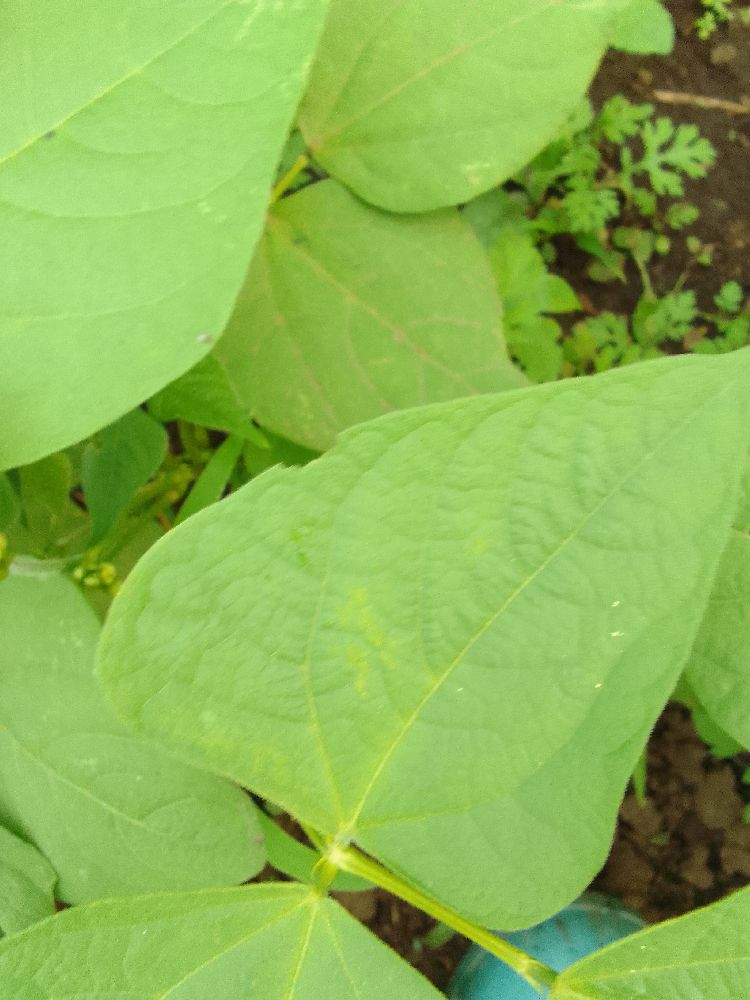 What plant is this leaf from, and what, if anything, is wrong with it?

common bean, healthy
